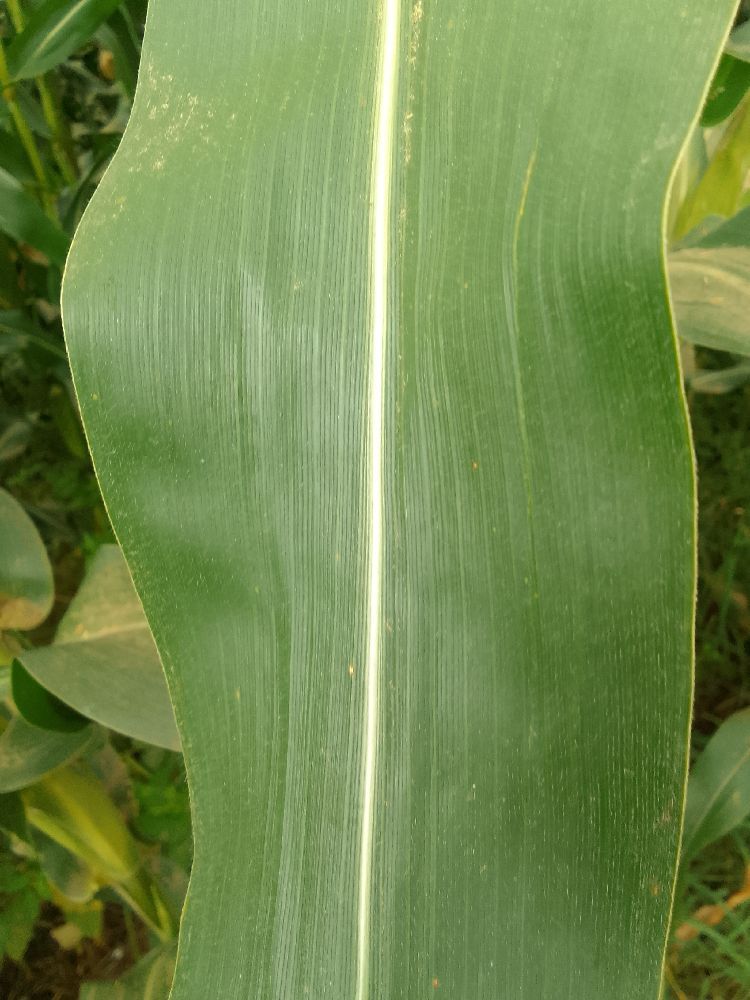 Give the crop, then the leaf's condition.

maize, healthy
